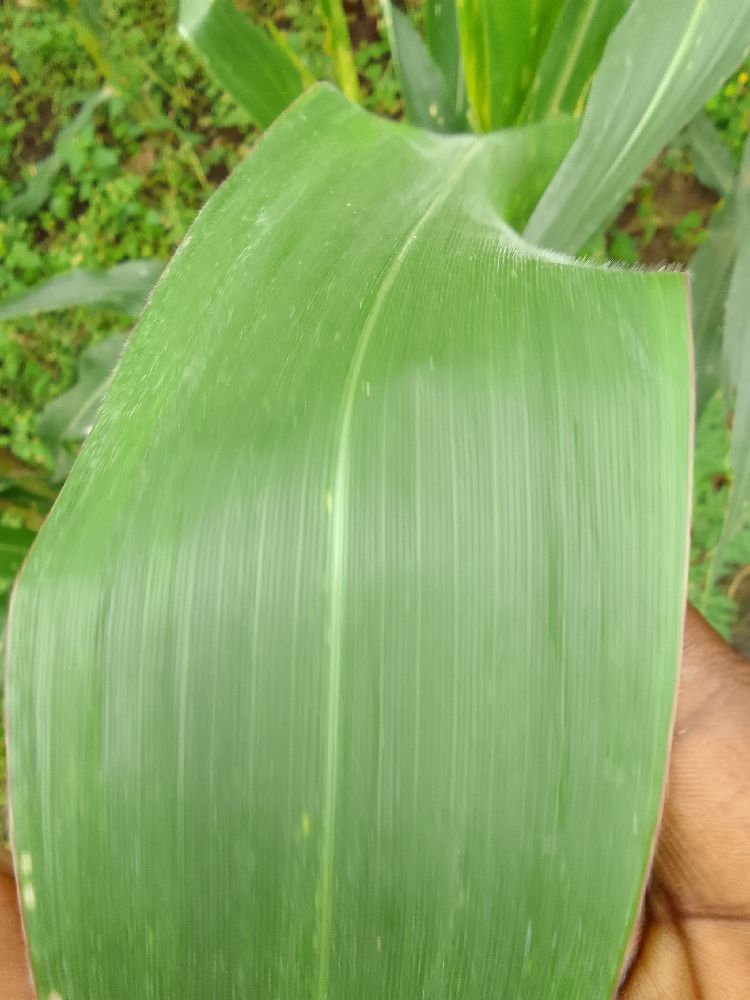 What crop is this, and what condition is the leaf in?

maize, healthy
